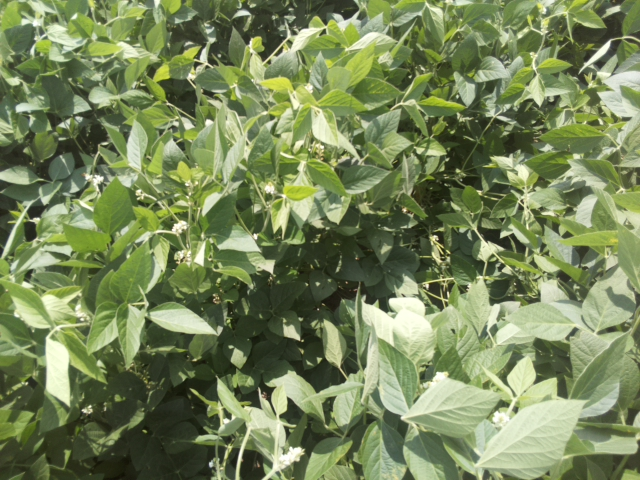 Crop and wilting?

soybean, leaflets folding inward at secondary pulvinus with no turgor loss in leaflets or petioles
